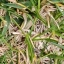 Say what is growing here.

grass
